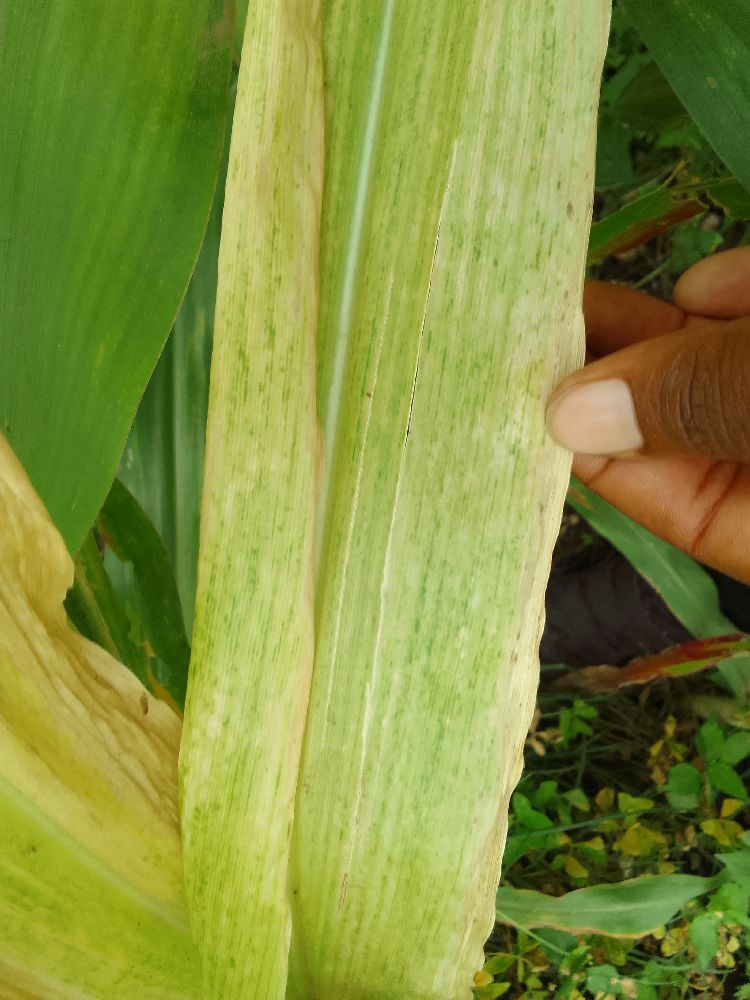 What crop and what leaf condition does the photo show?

maize, maize lethal necrosis
